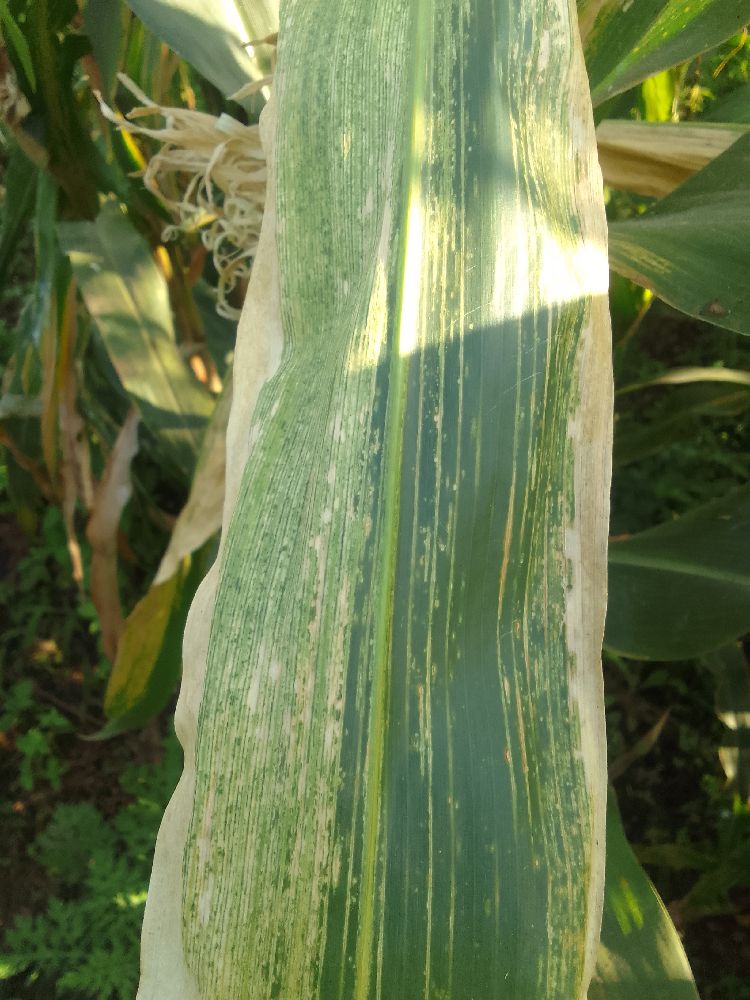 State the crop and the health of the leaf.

maize, maize lethal necrosis
